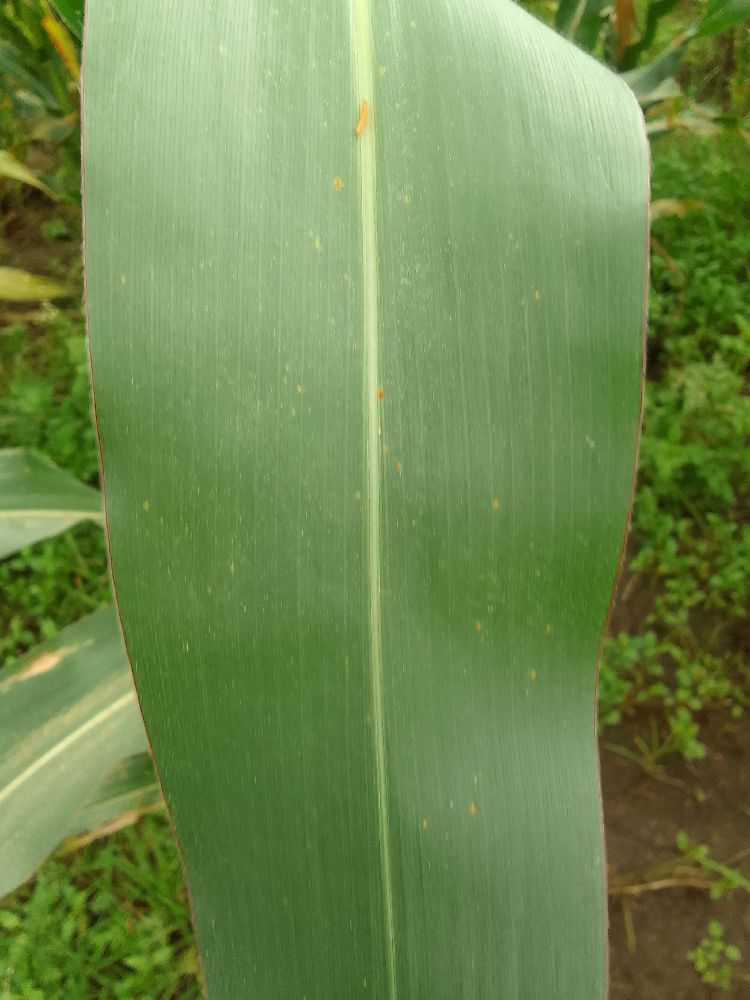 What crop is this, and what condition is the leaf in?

maize, healthy
